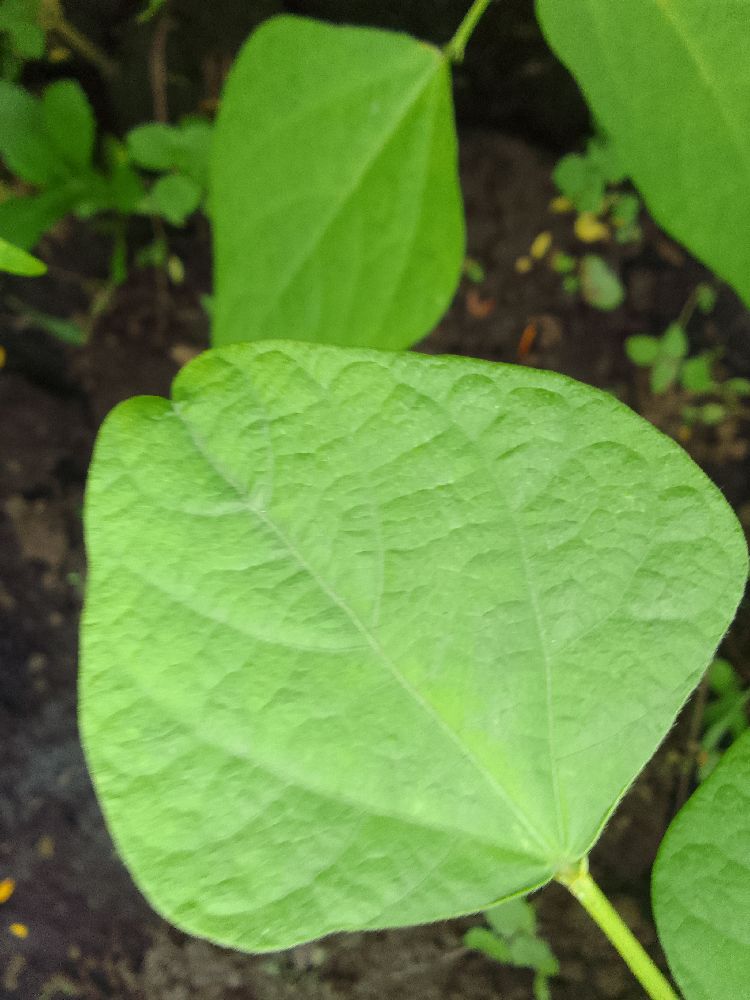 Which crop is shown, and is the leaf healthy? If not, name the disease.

common bean, healthy
